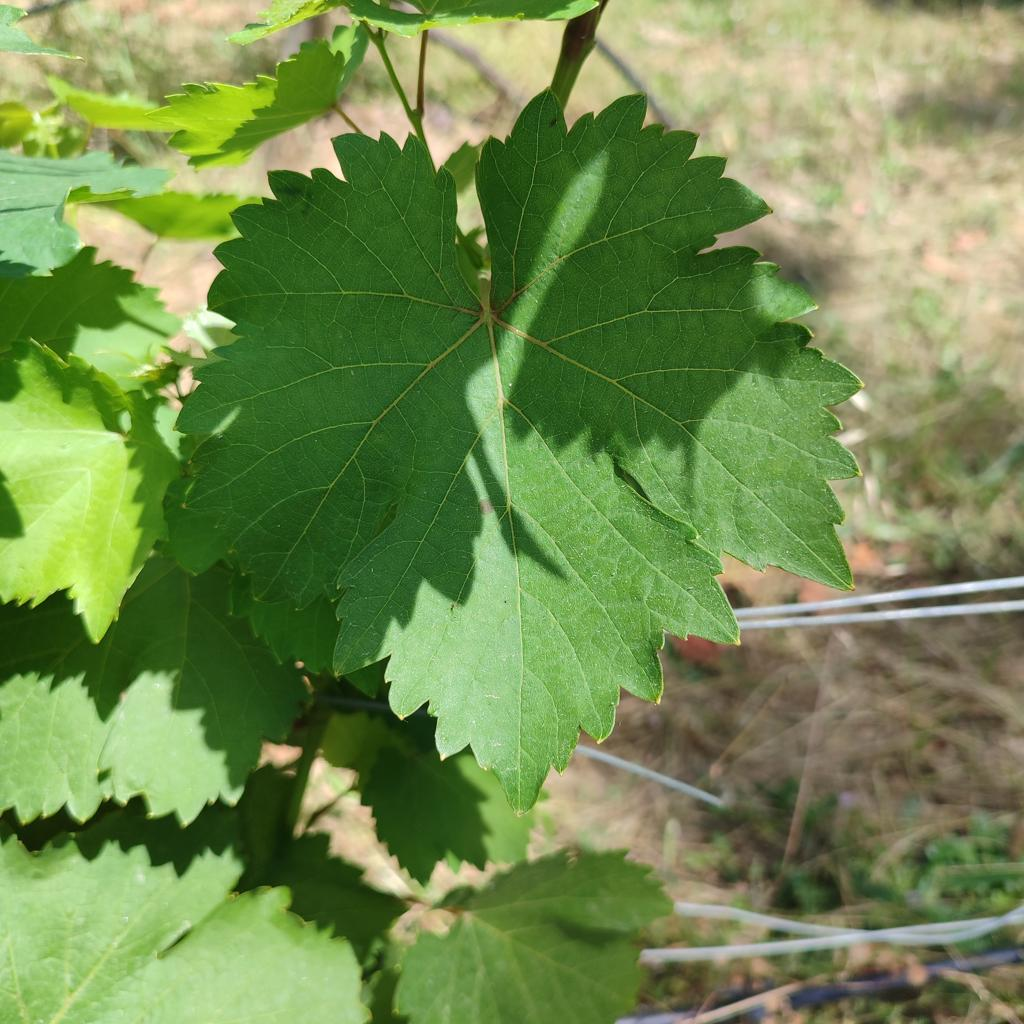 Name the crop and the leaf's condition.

grapevine, healthy
